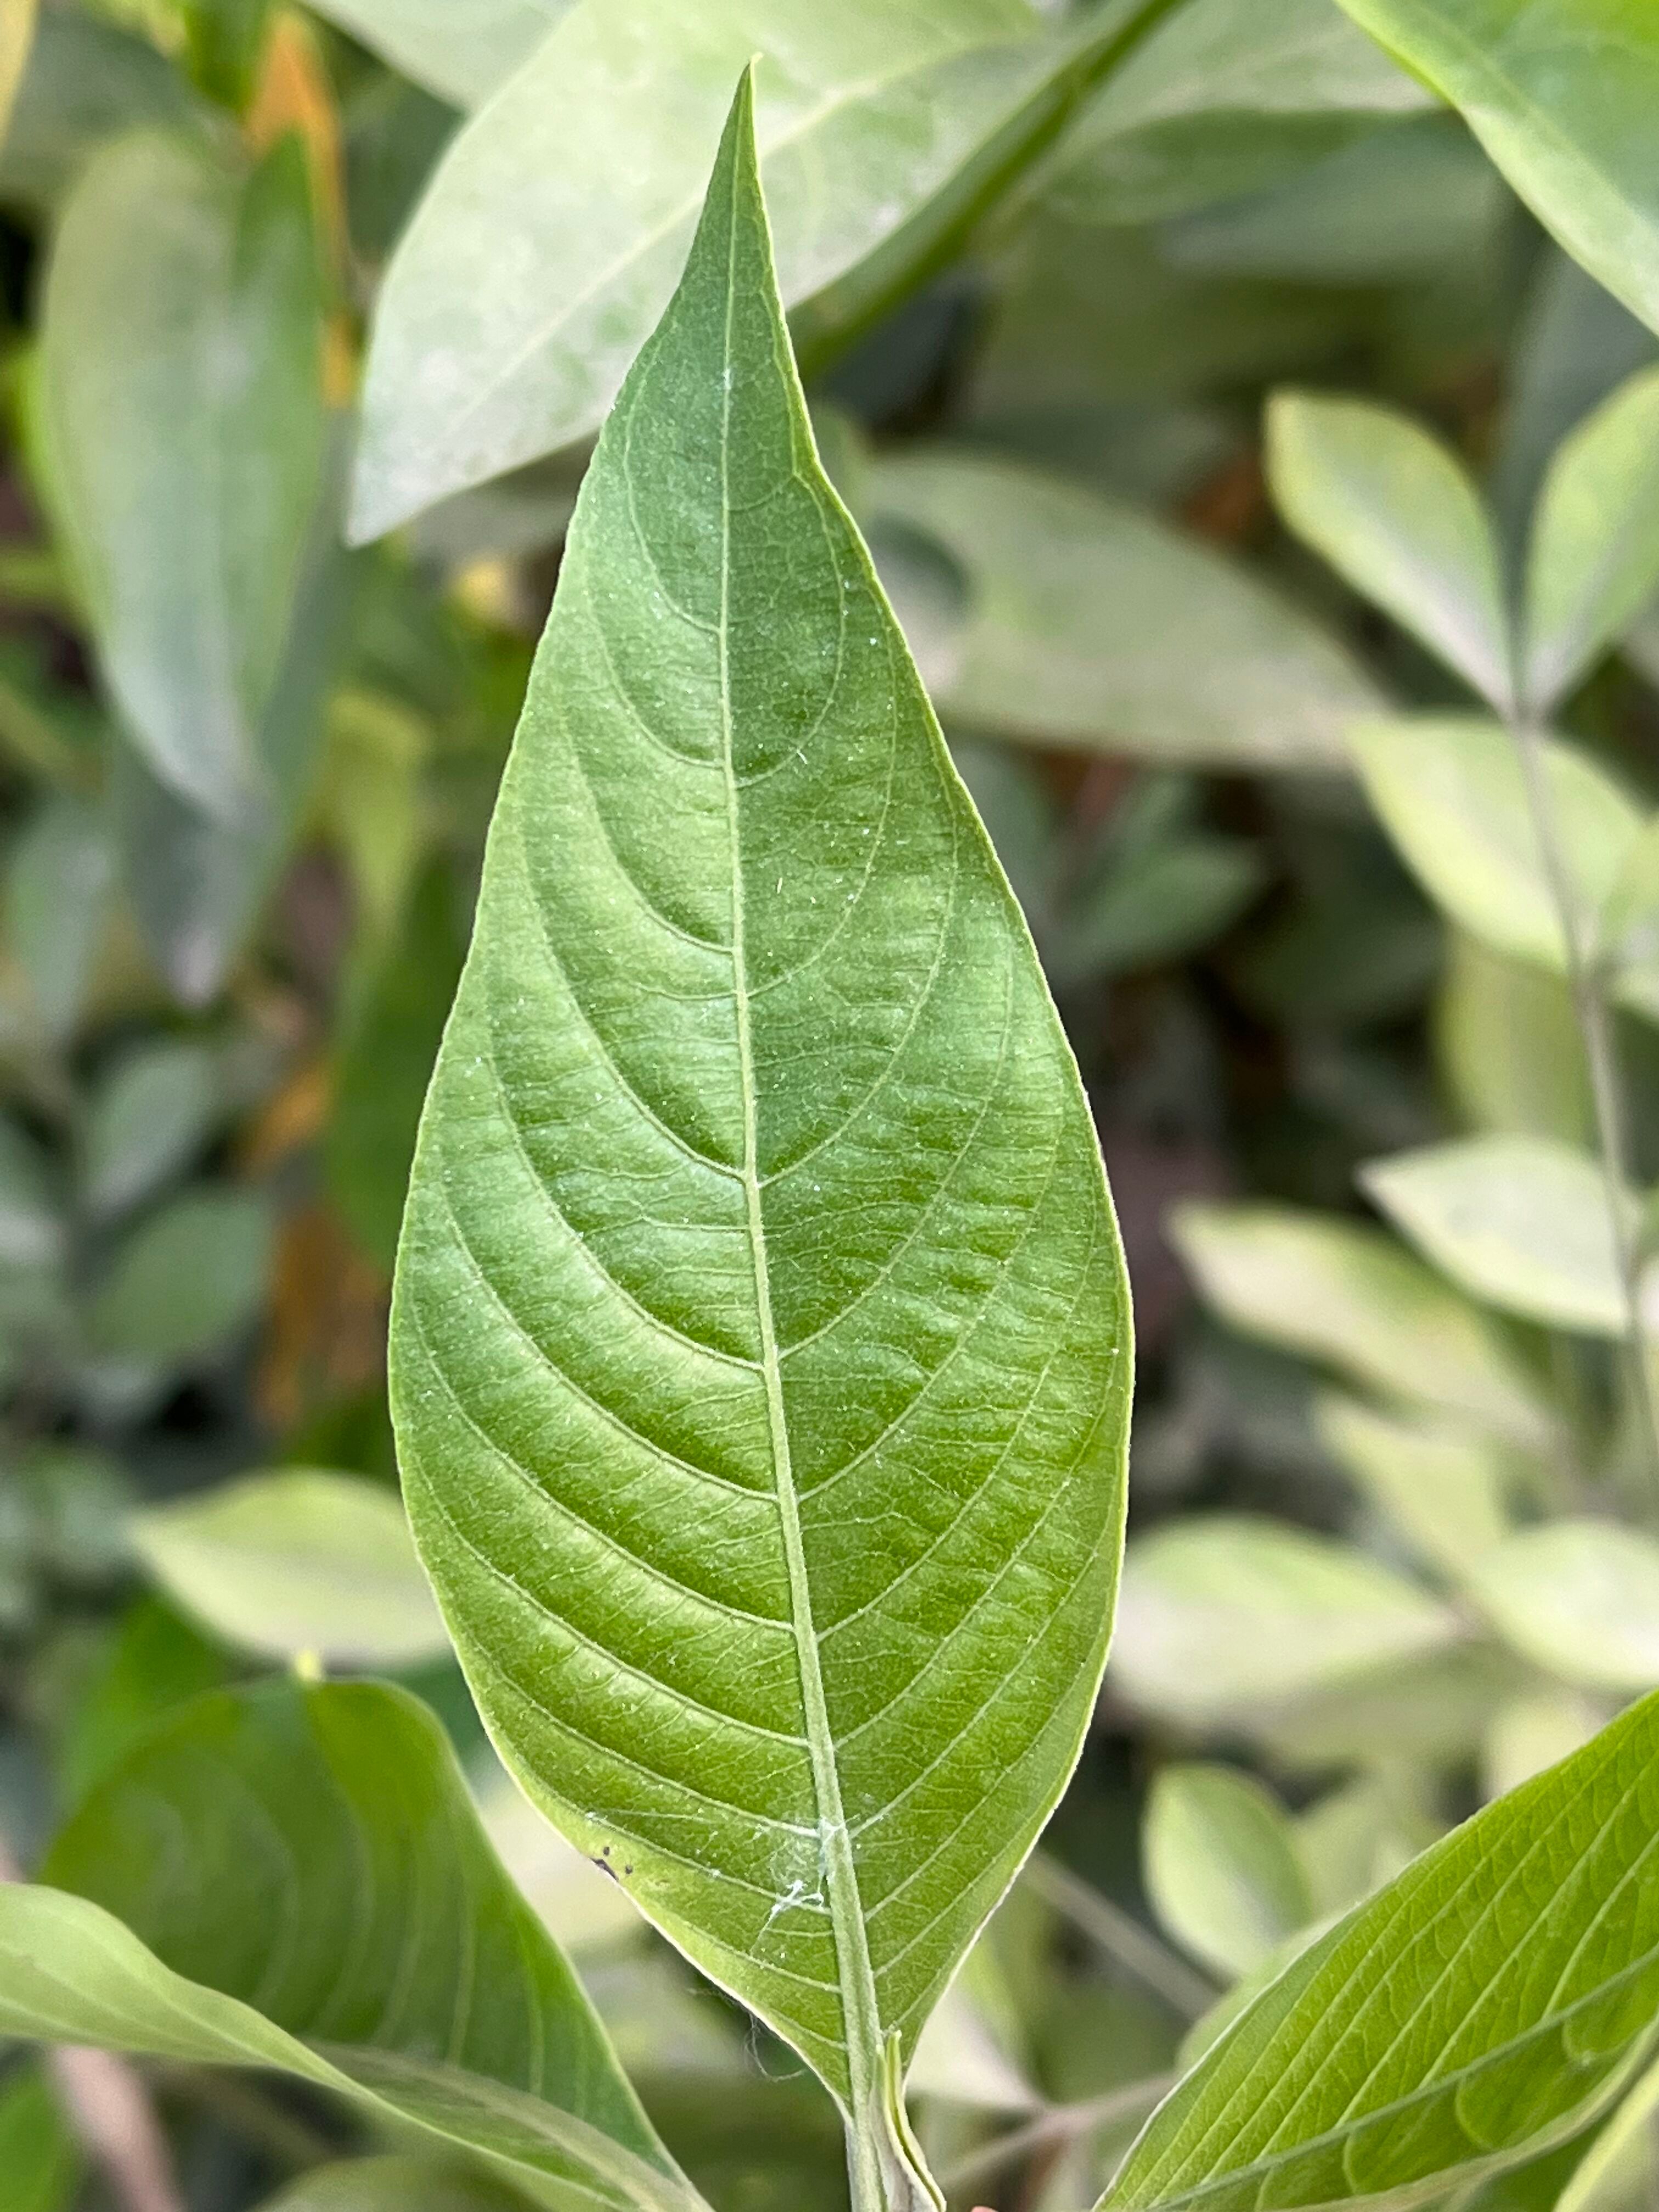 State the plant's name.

vasaka
